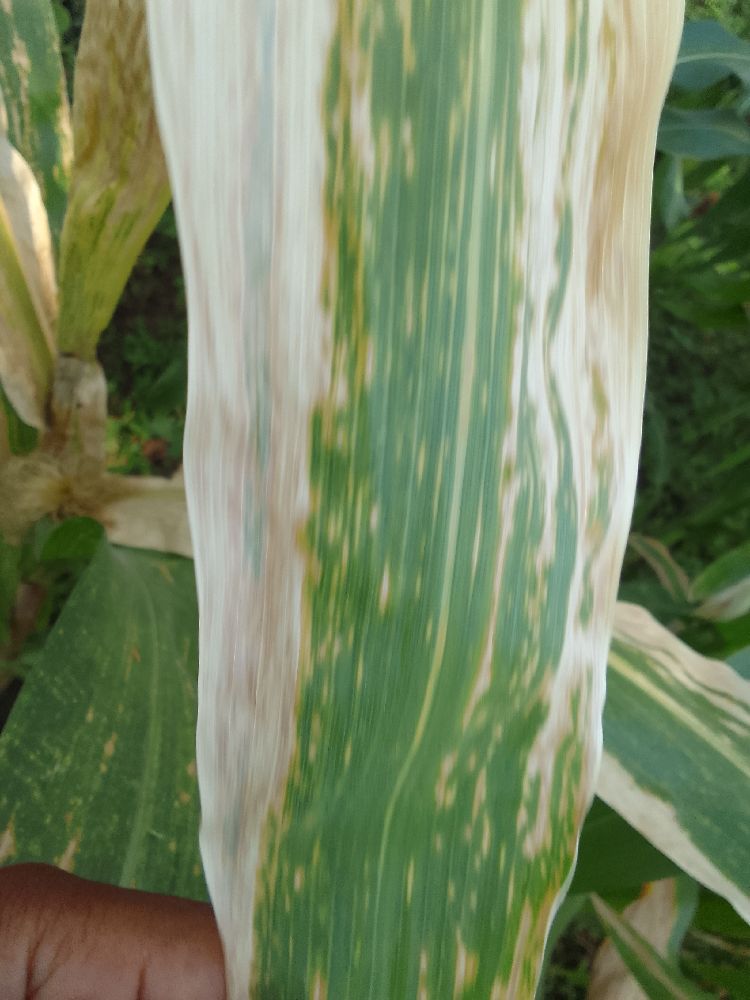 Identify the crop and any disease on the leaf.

maize, maize lethal necrosis
